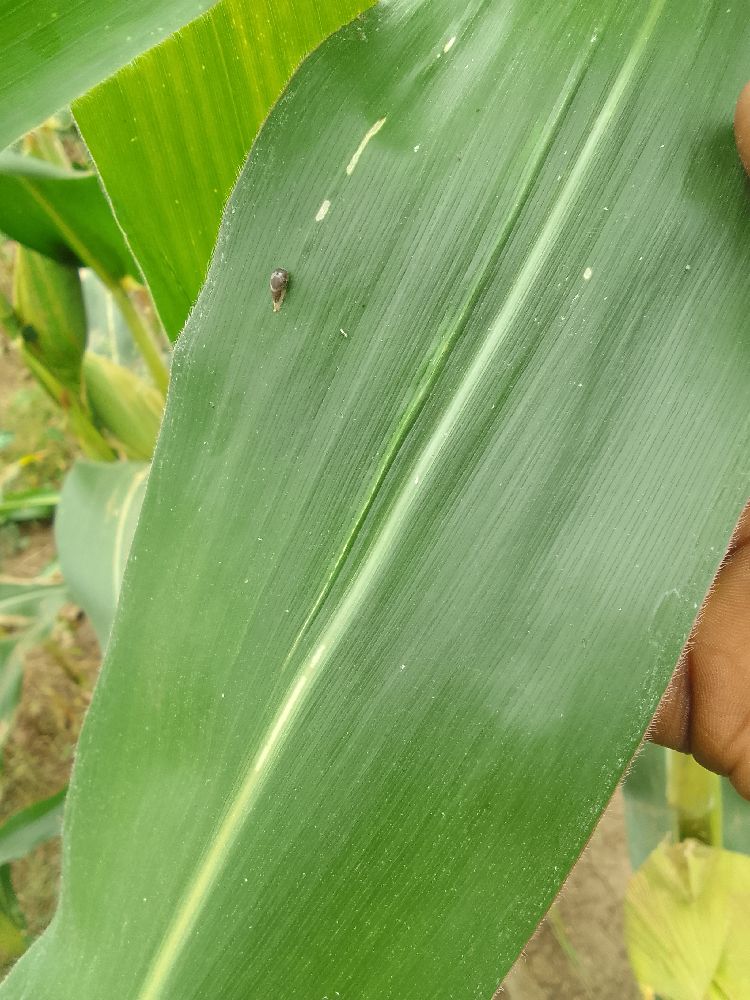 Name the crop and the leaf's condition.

maize, healthy
